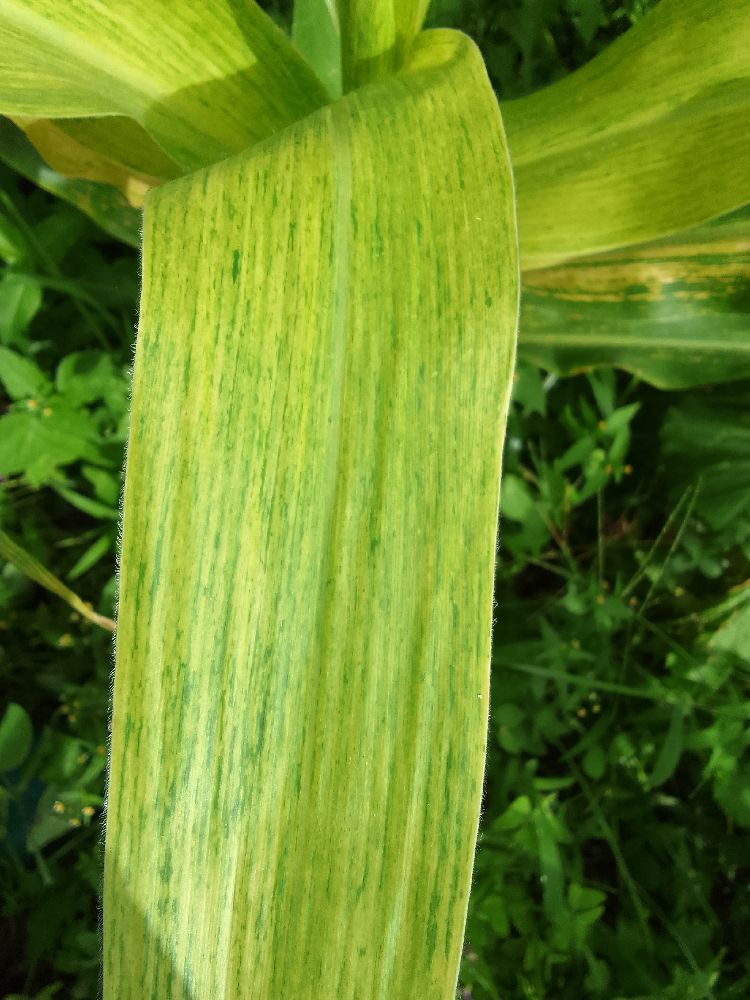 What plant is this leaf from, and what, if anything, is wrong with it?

maize, maize lethal necrosis
